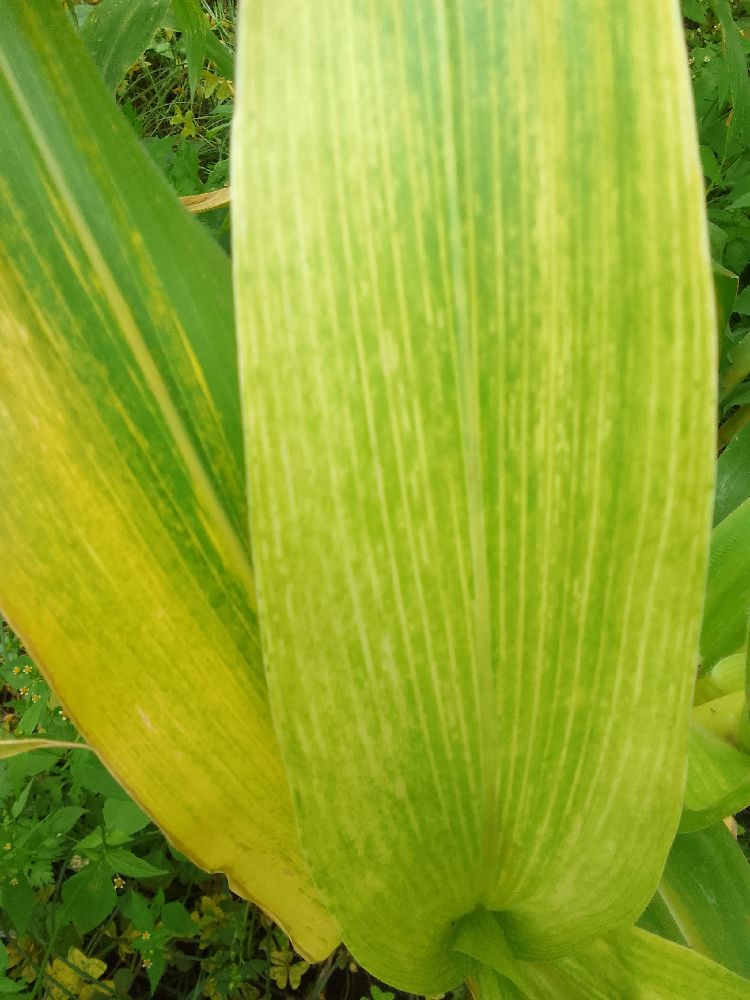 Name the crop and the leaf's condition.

maize, maize lethal necrosis
